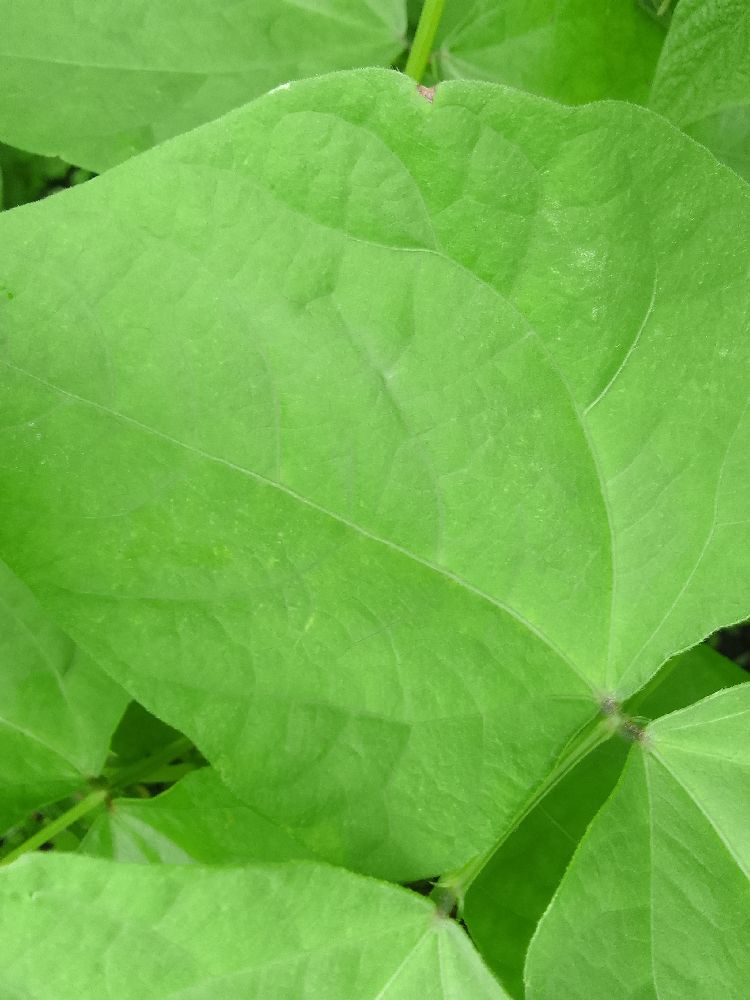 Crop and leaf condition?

common bean, healthy
